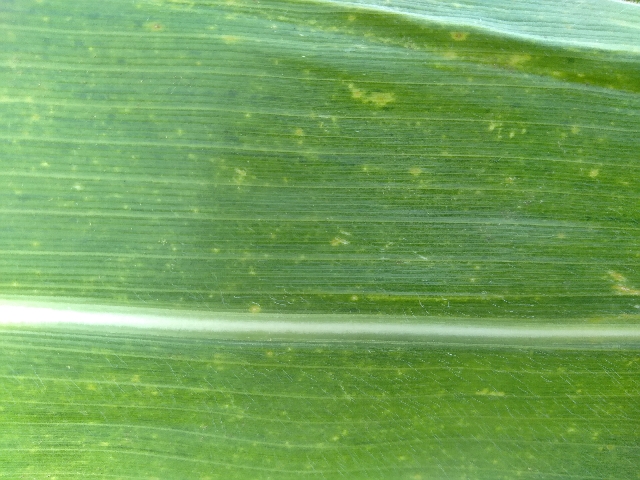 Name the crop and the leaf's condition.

maize, maize lethal necrosis
